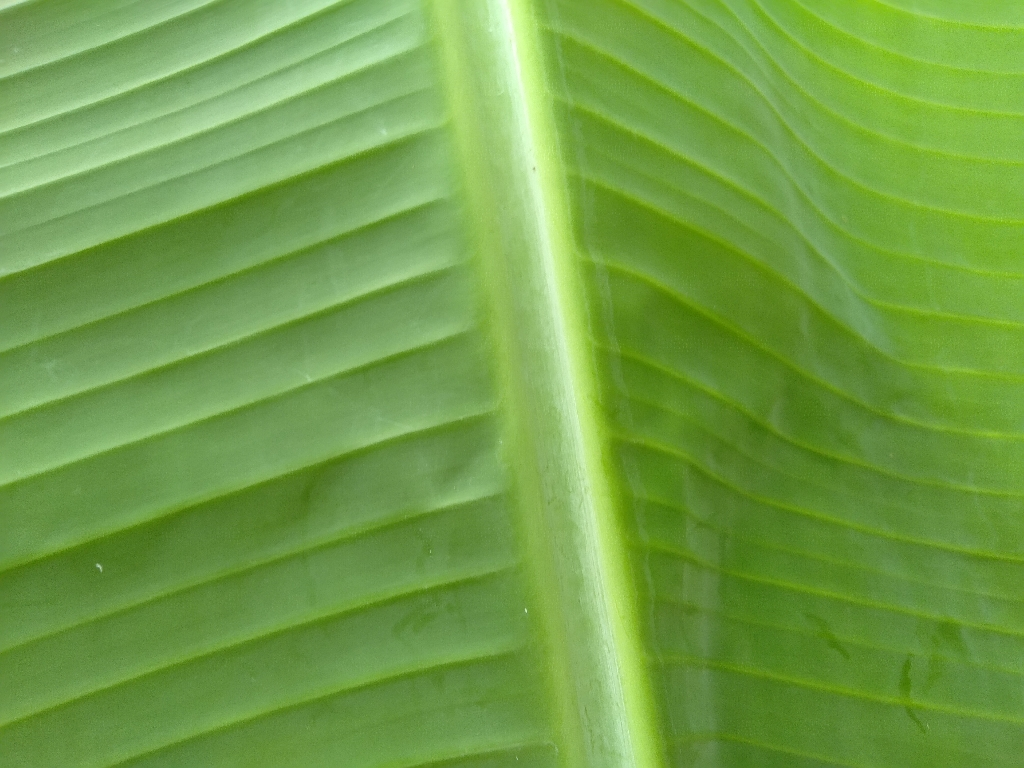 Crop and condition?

banana, healthy
